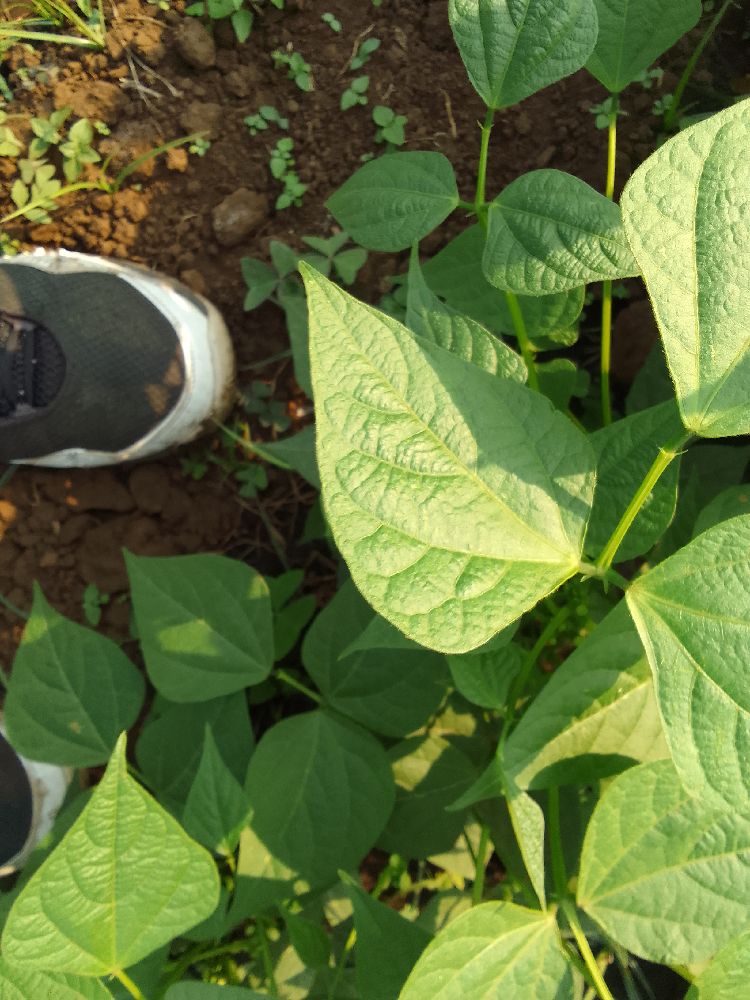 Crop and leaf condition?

common bean, healthy
